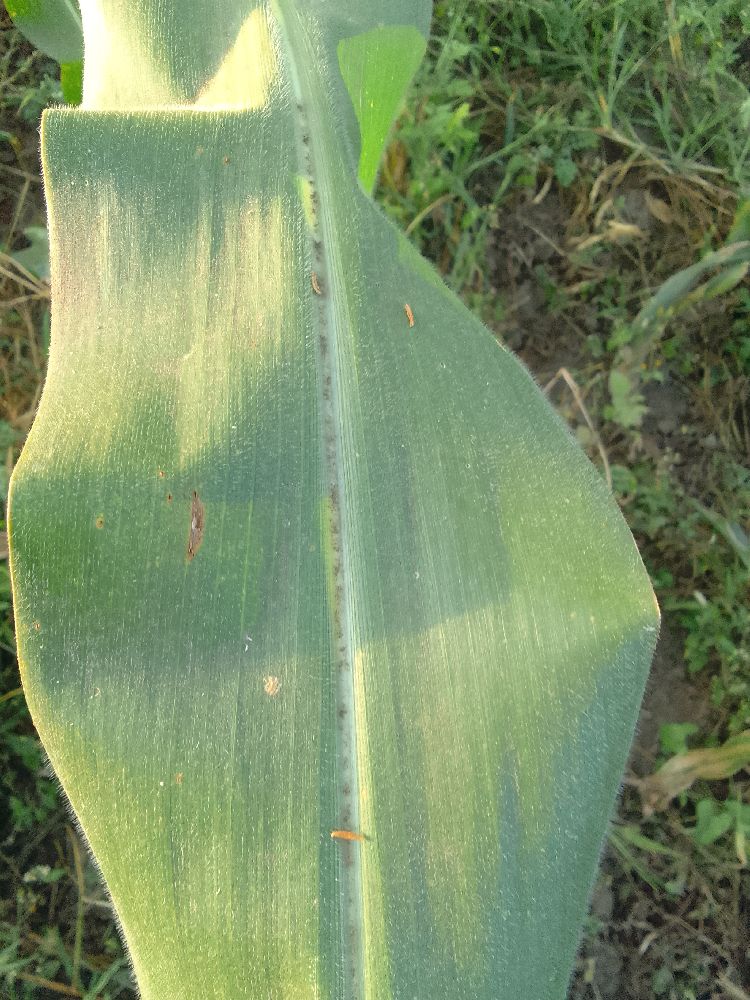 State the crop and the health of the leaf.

maize, healthy
